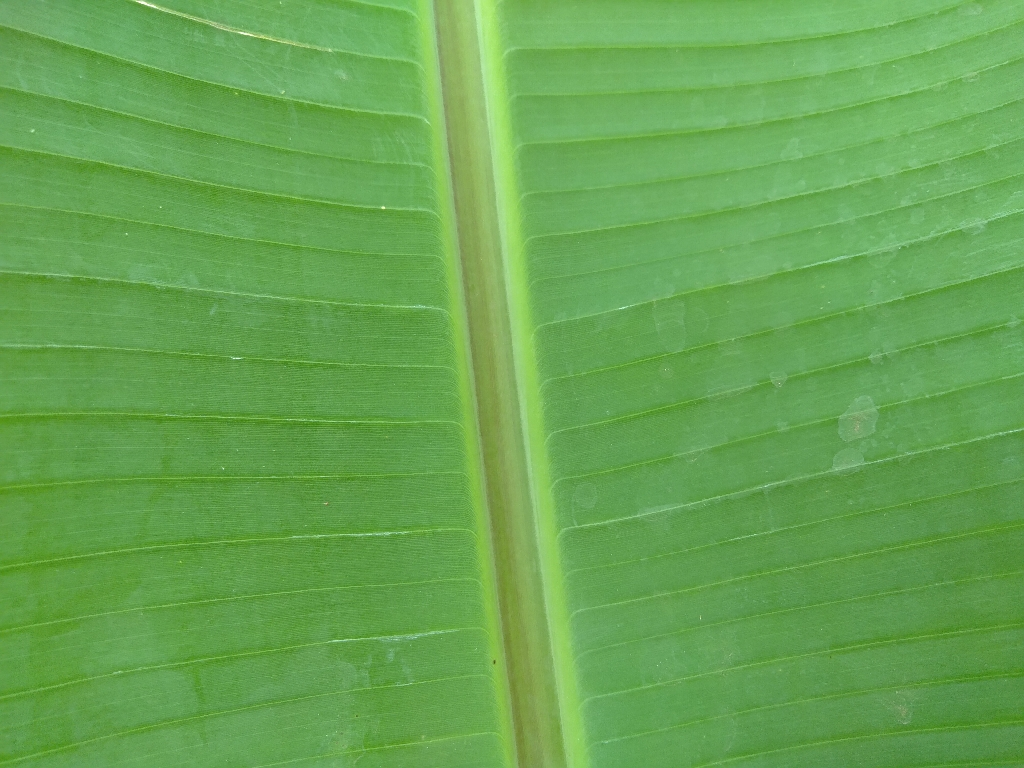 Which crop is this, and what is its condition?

banana, healthy
